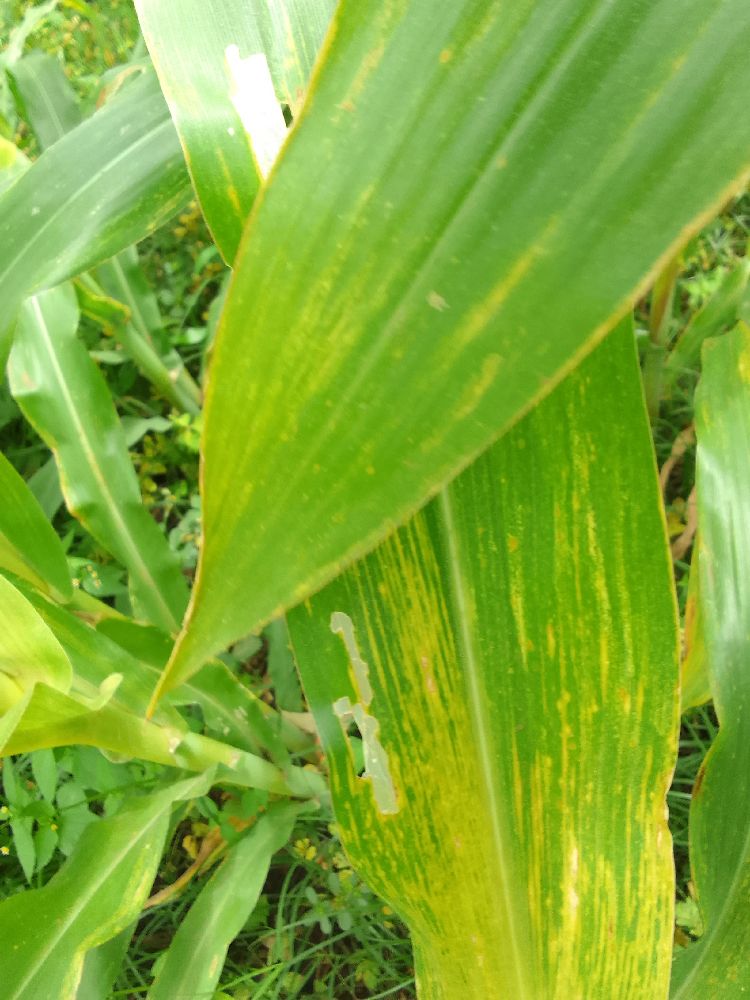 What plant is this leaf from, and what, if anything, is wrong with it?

maize, maize lethal necrosis
